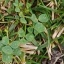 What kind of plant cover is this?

unstructured weed
